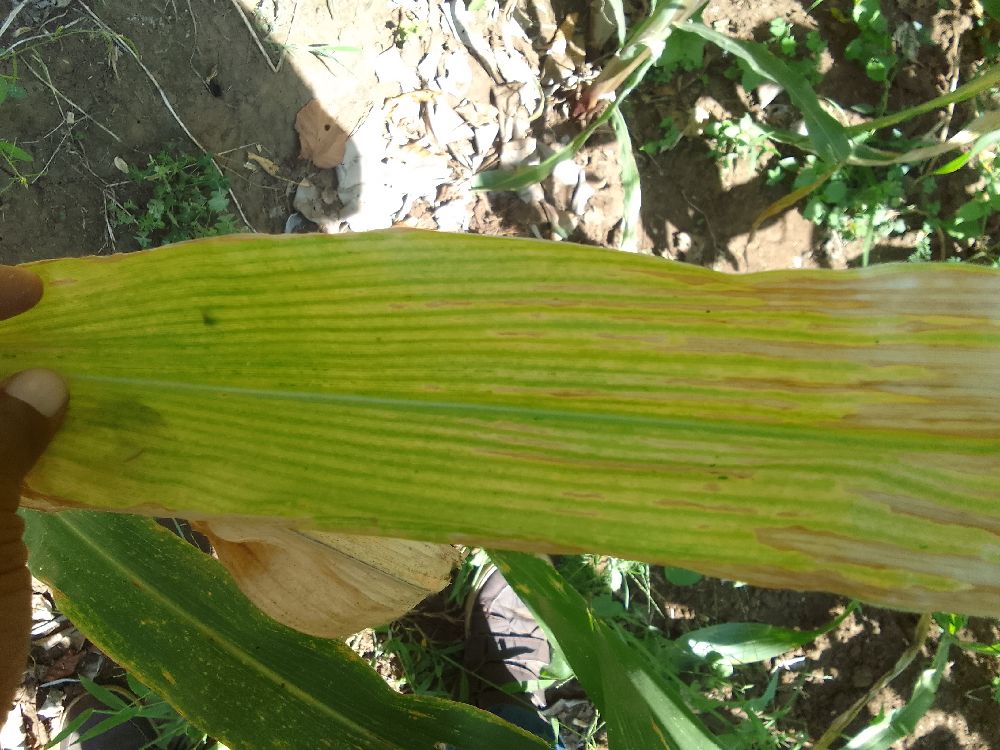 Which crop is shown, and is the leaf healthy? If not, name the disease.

maize, maize lethal necrosis
